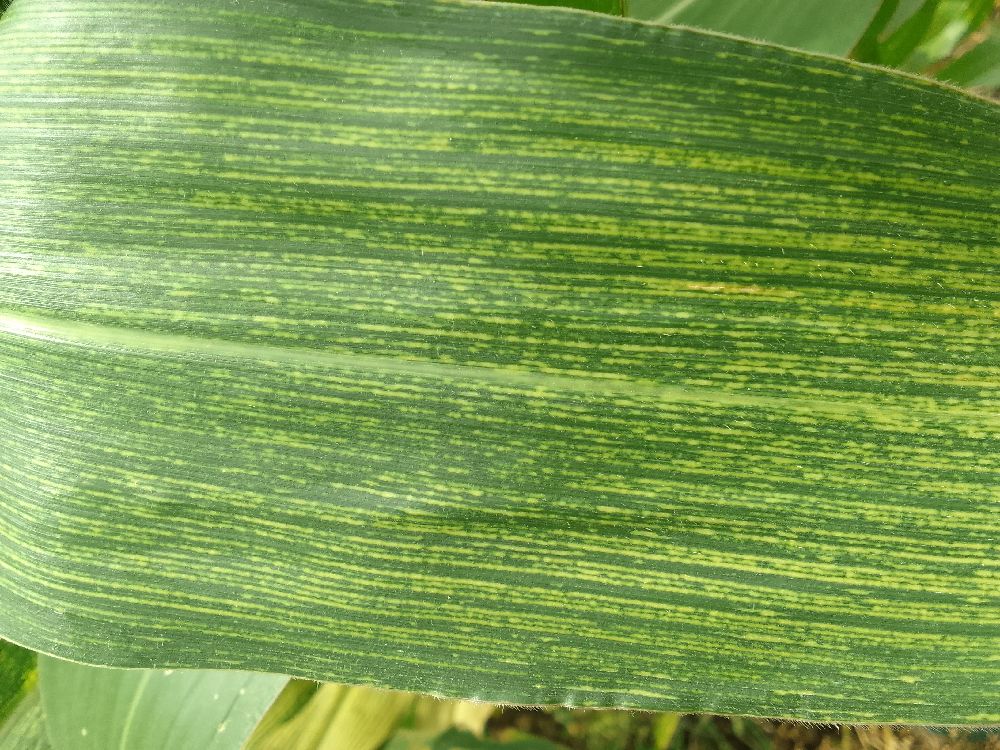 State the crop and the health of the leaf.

maize, maize streak virus
